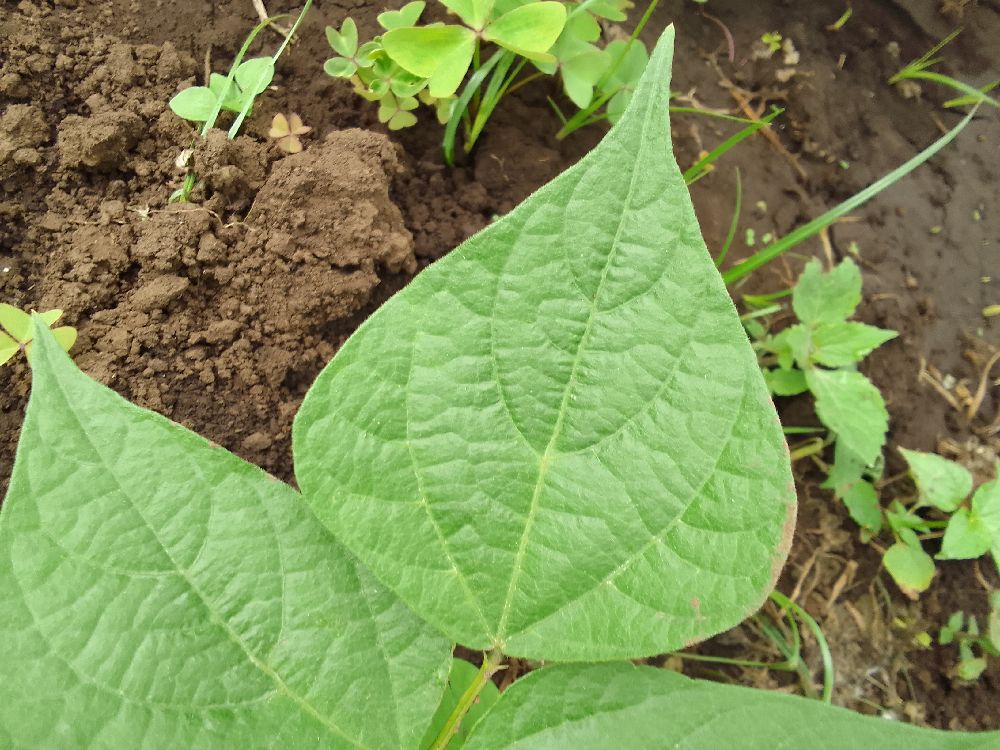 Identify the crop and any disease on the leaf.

common bean, healthy
